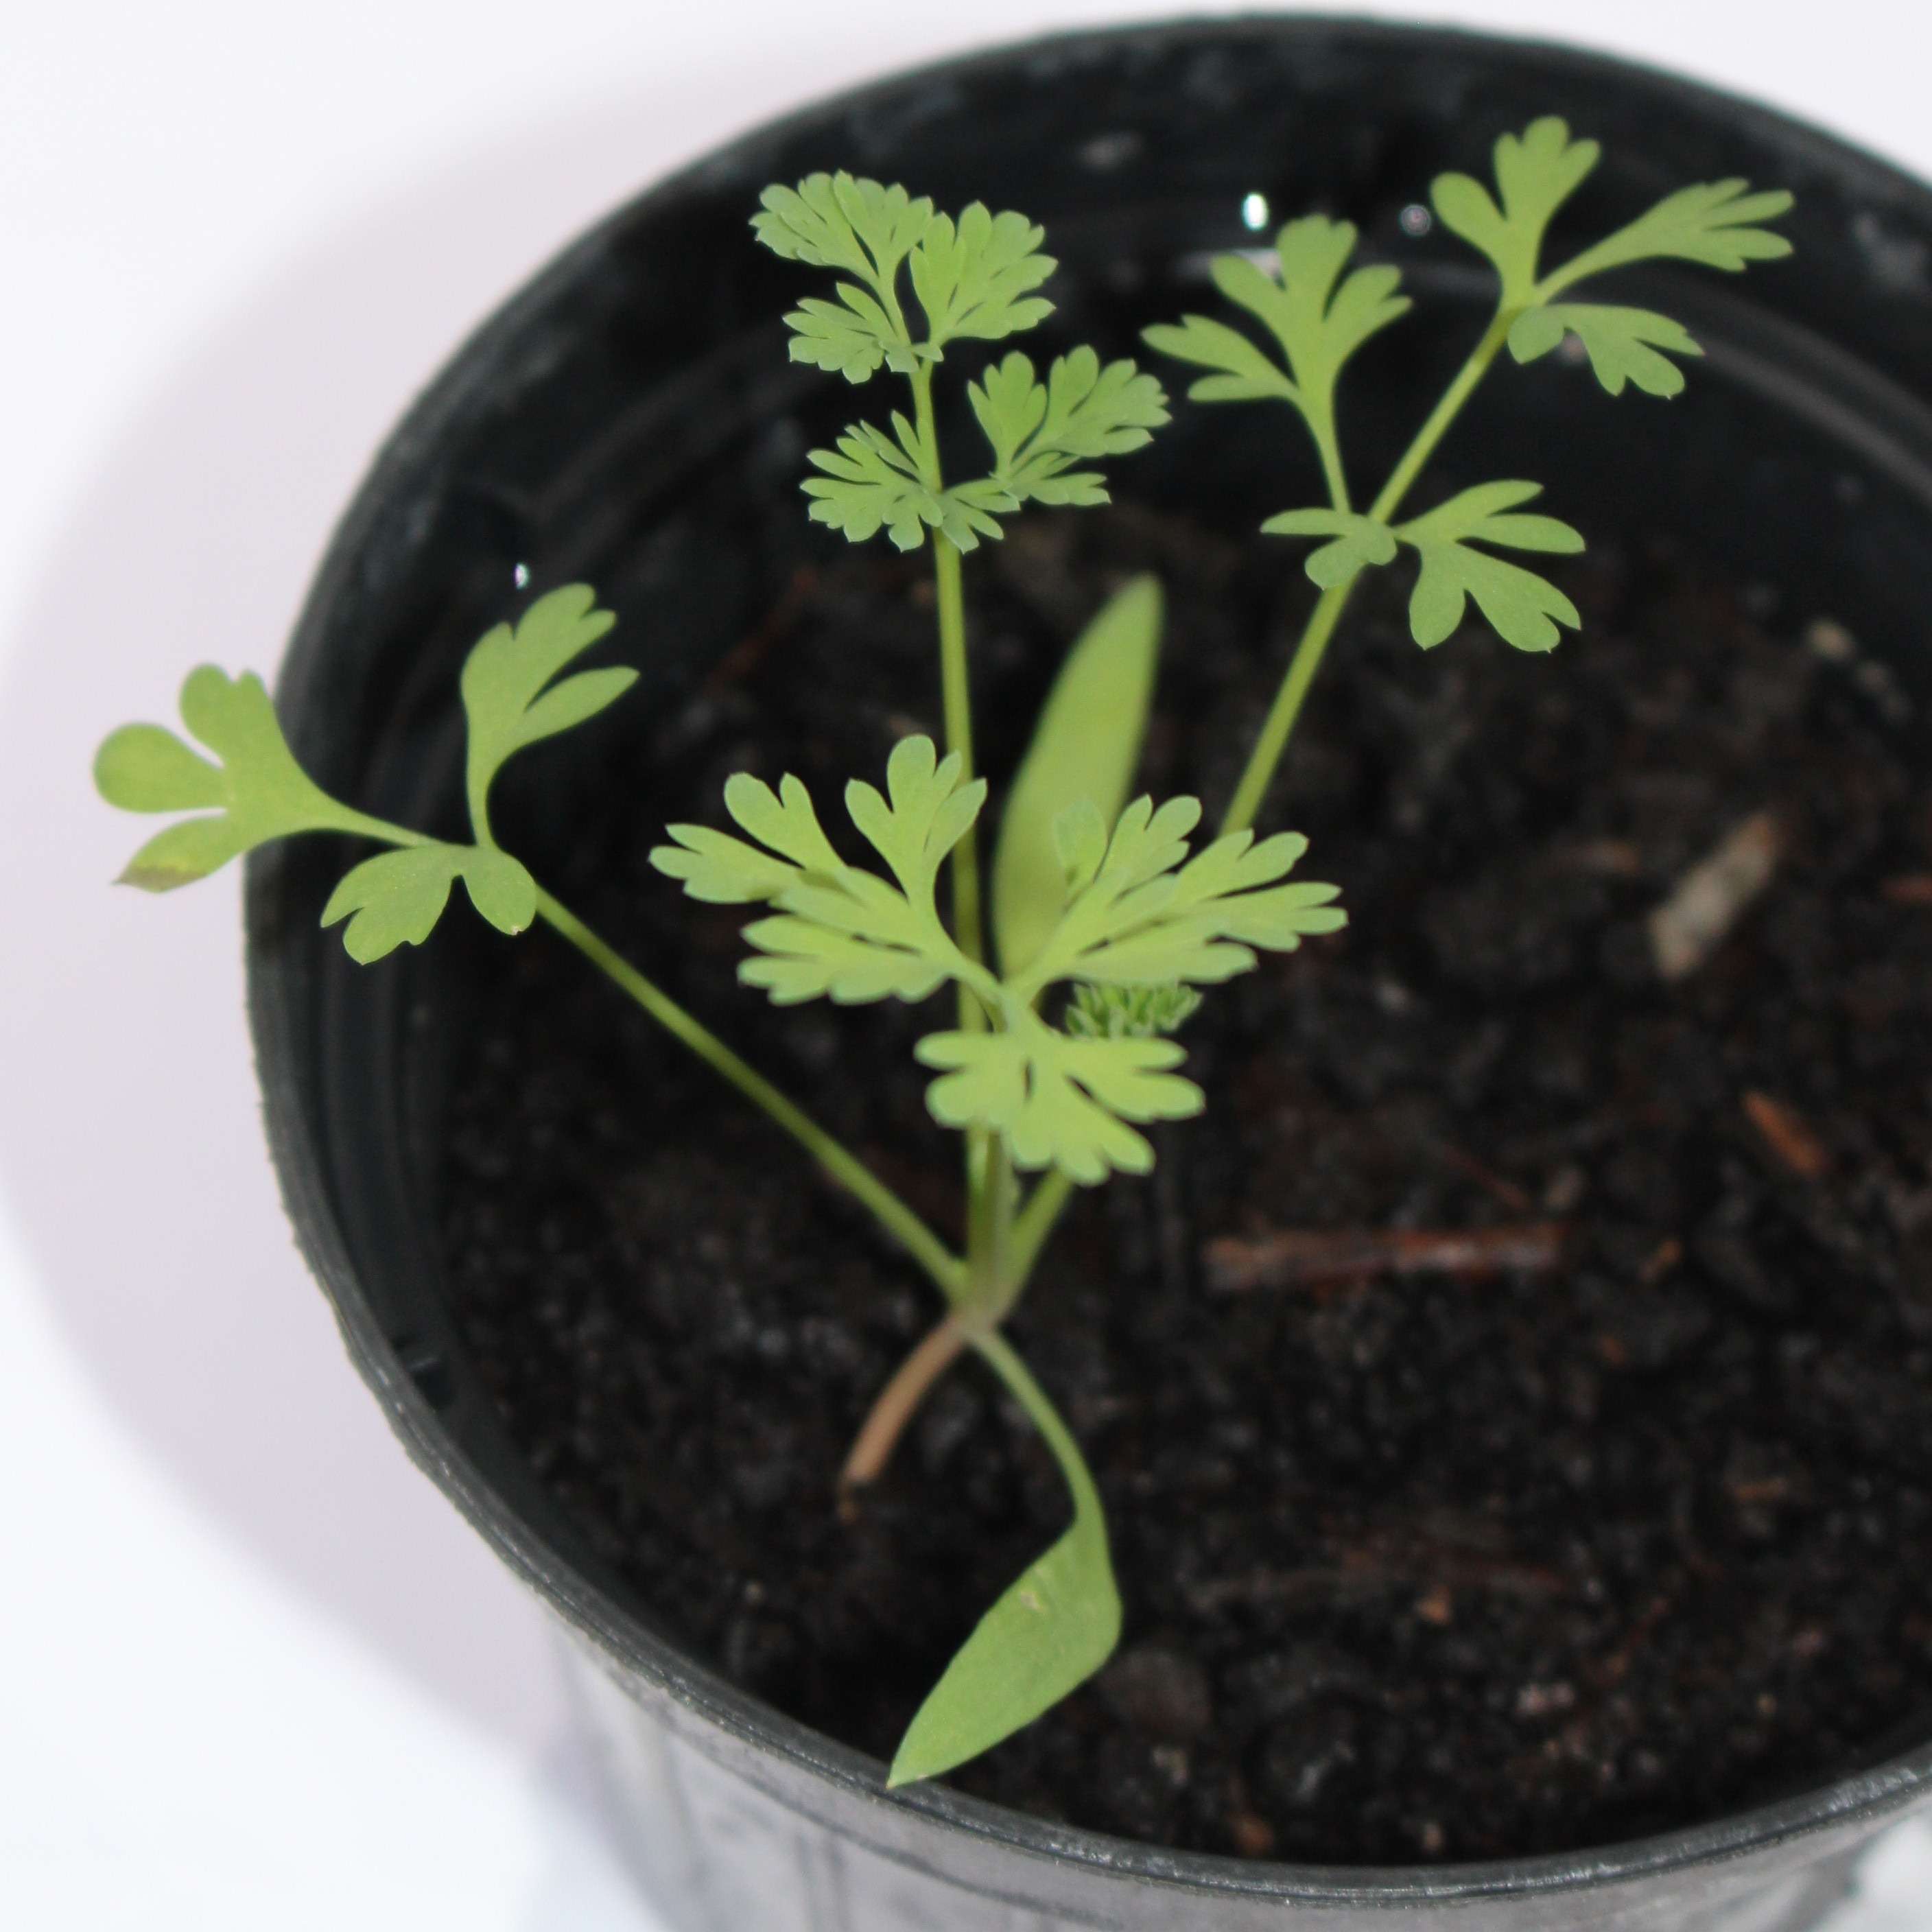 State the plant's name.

Fumaria officinalis
